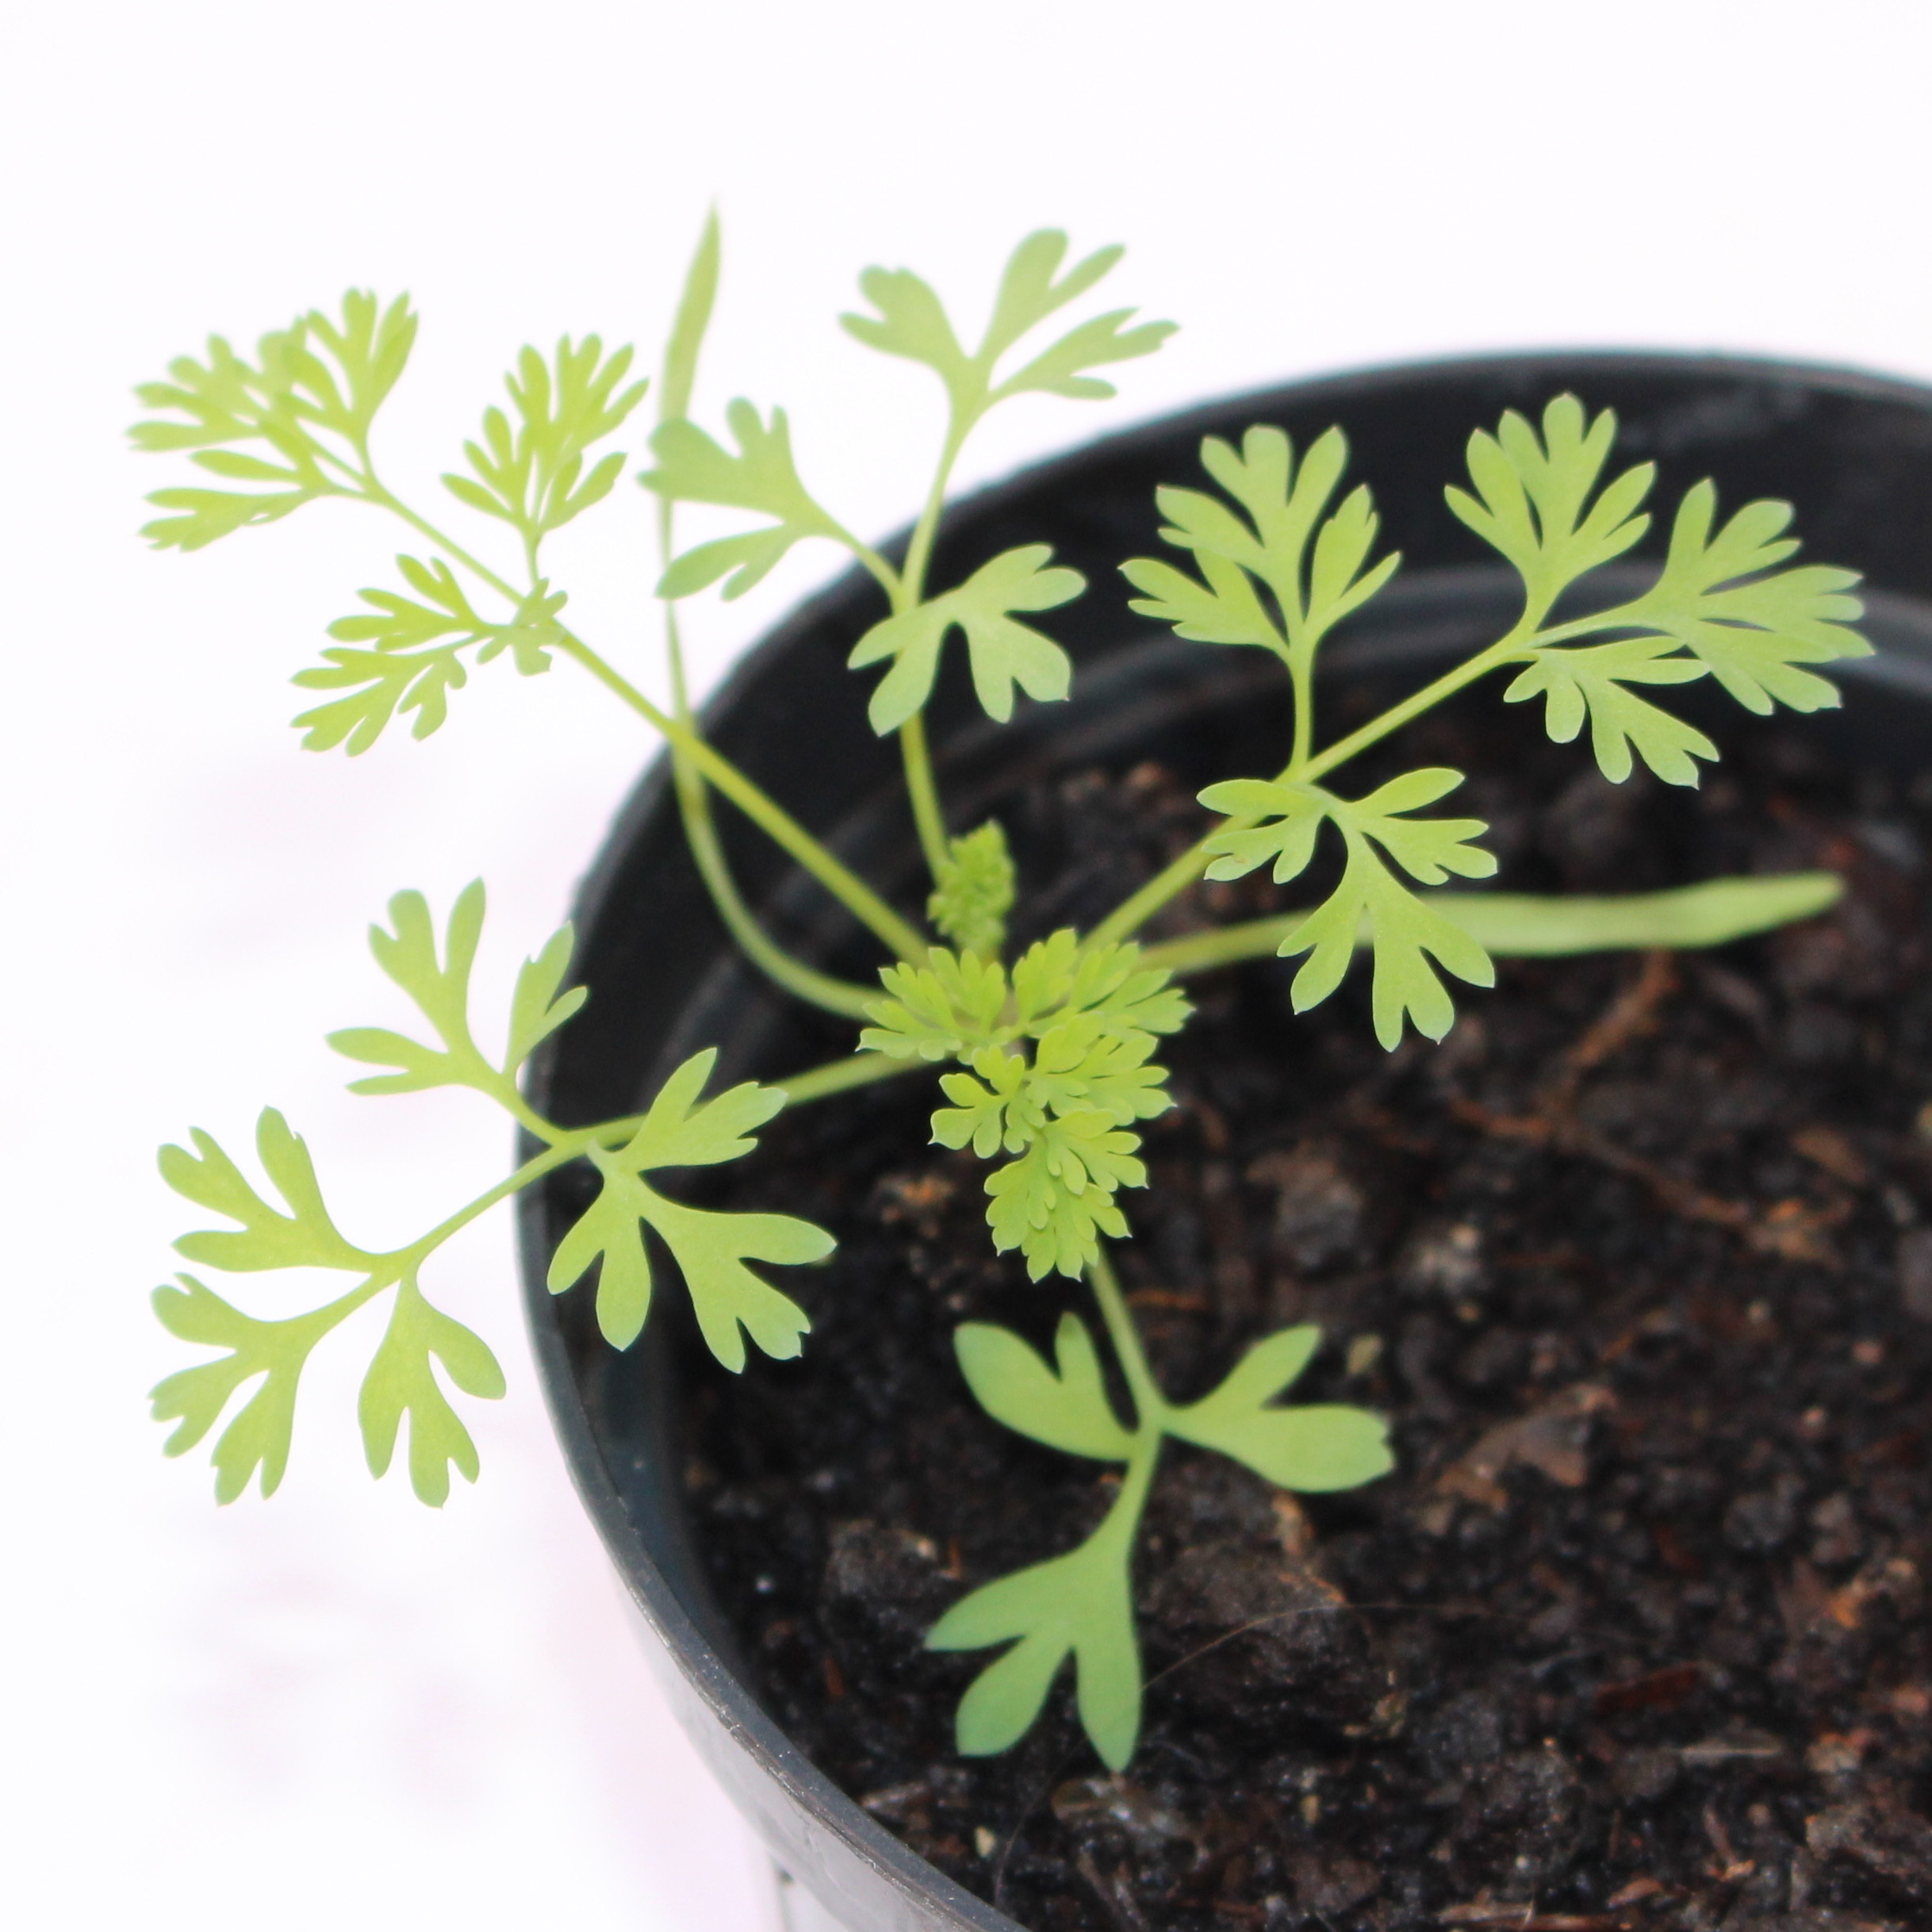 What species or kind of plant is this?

Fumaria officinalis
